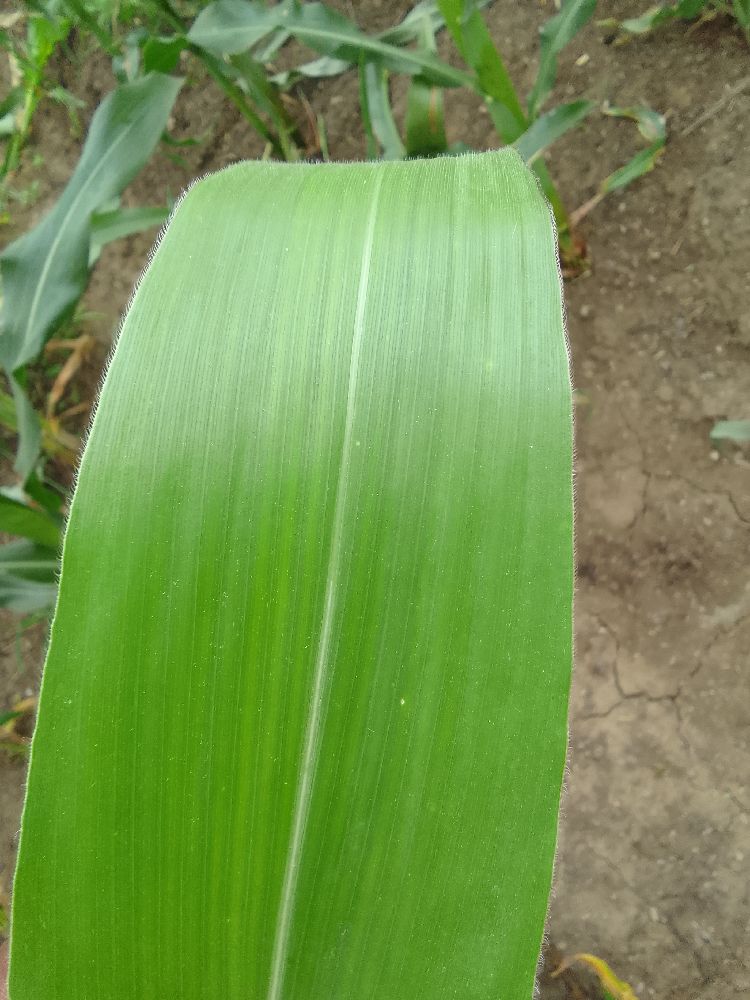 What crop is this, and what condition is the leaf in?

maize, healthy
